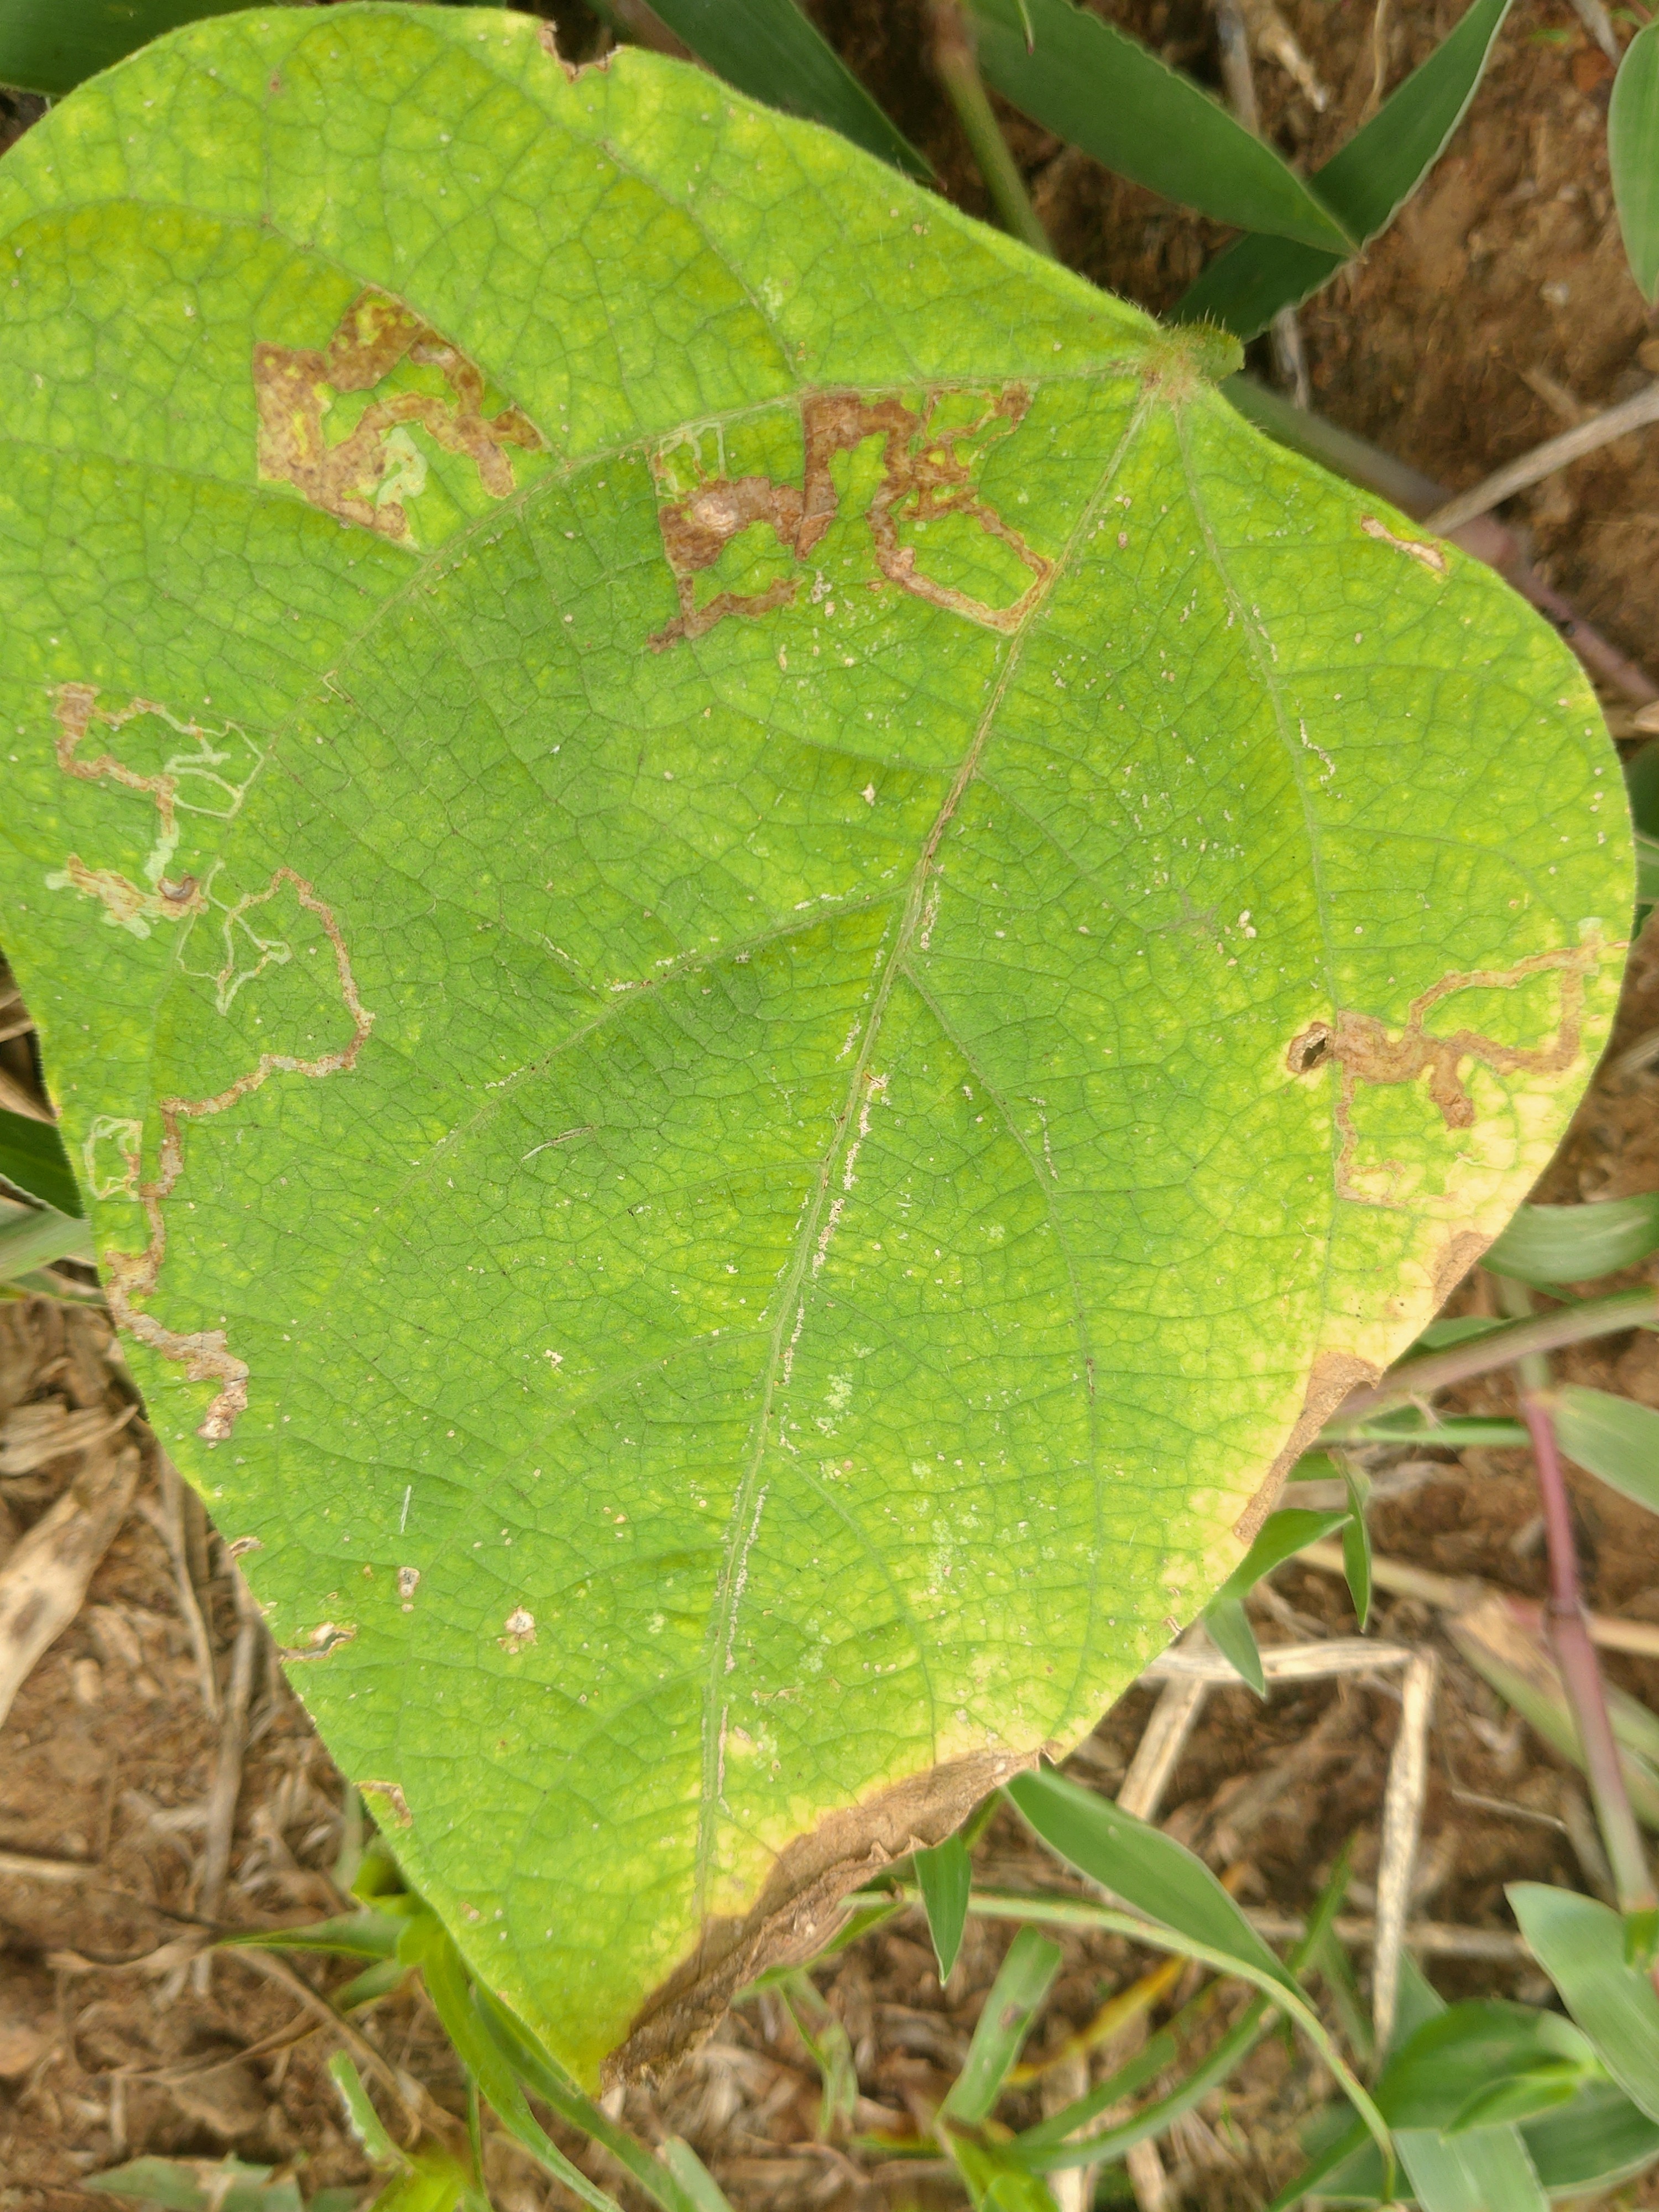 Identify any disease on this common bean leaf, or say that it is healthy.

rust
